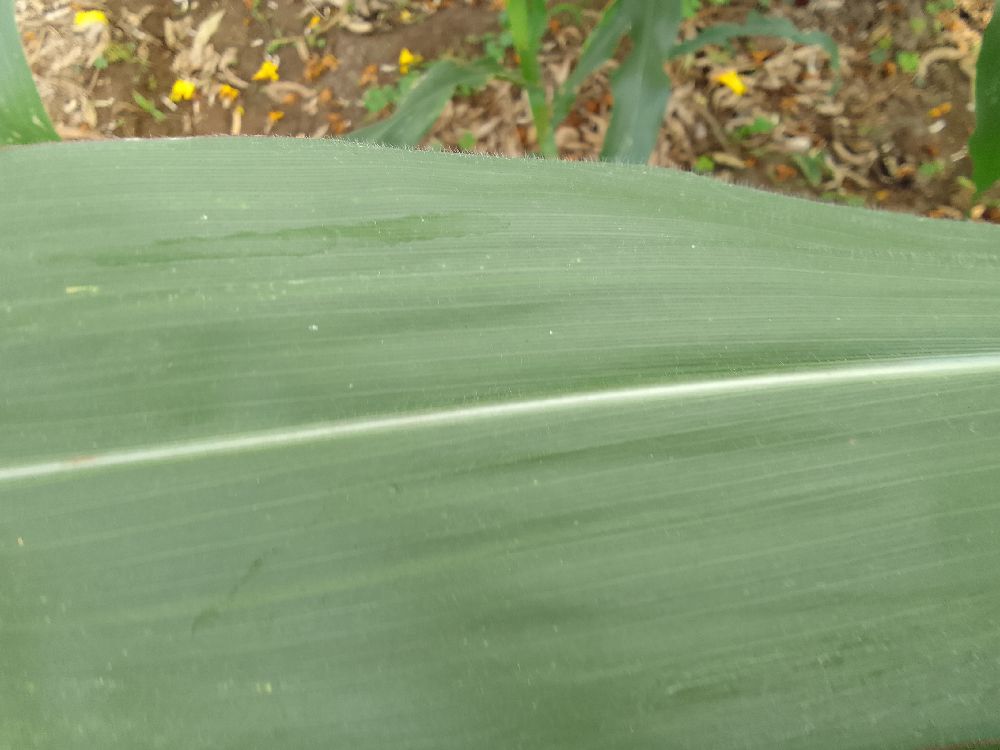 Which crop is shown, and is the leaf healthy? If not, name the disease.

maize, healthy
